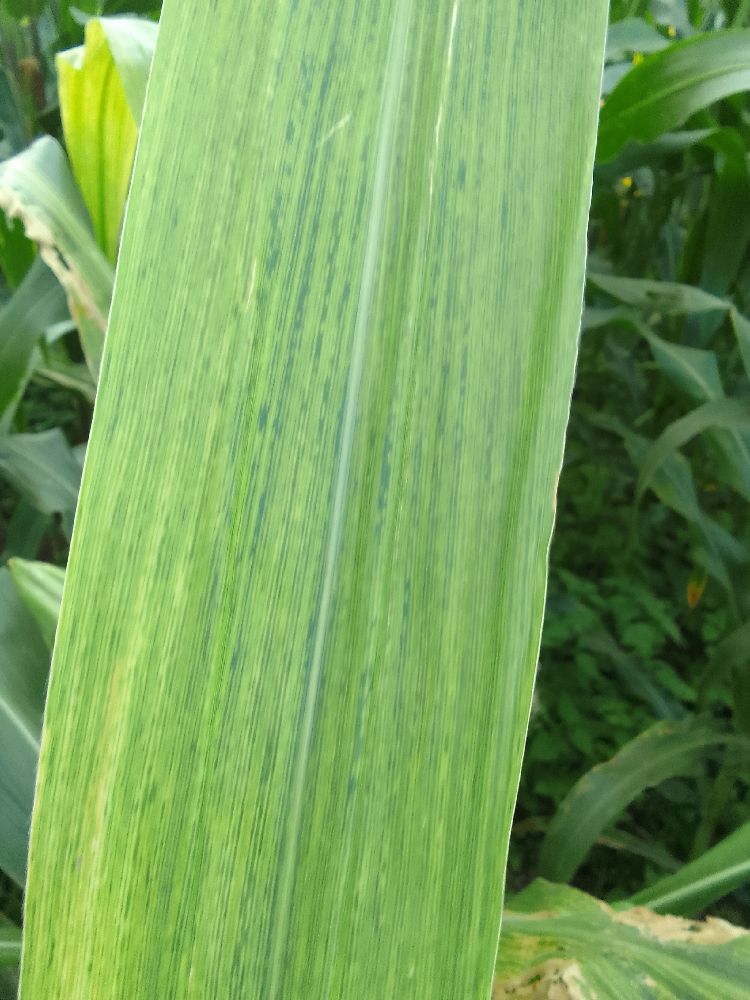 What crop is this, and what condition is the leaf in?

maize, maize lethal necrosis
